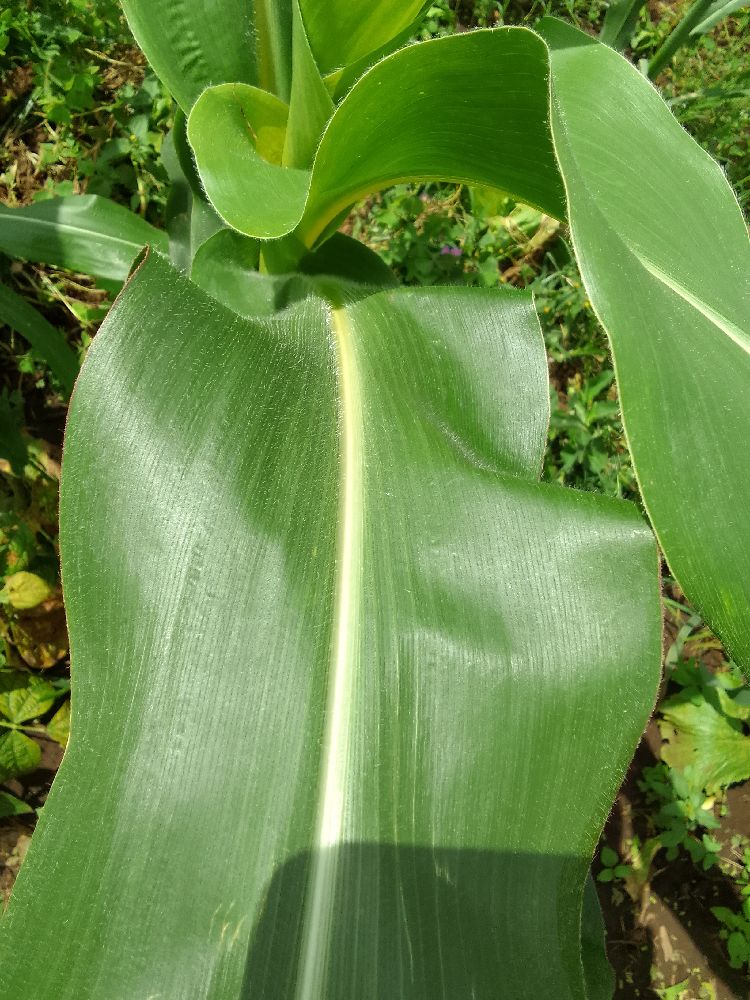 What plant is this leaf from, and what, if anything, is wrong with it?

maize, healthy
